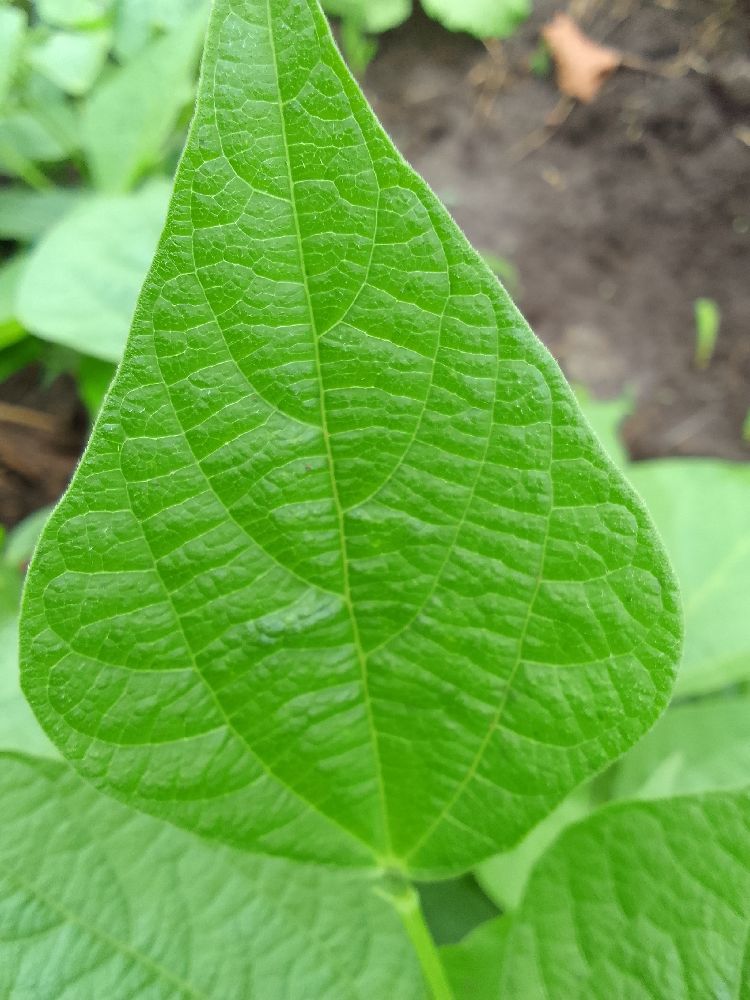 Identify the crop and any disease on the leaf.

common bean, healthy
